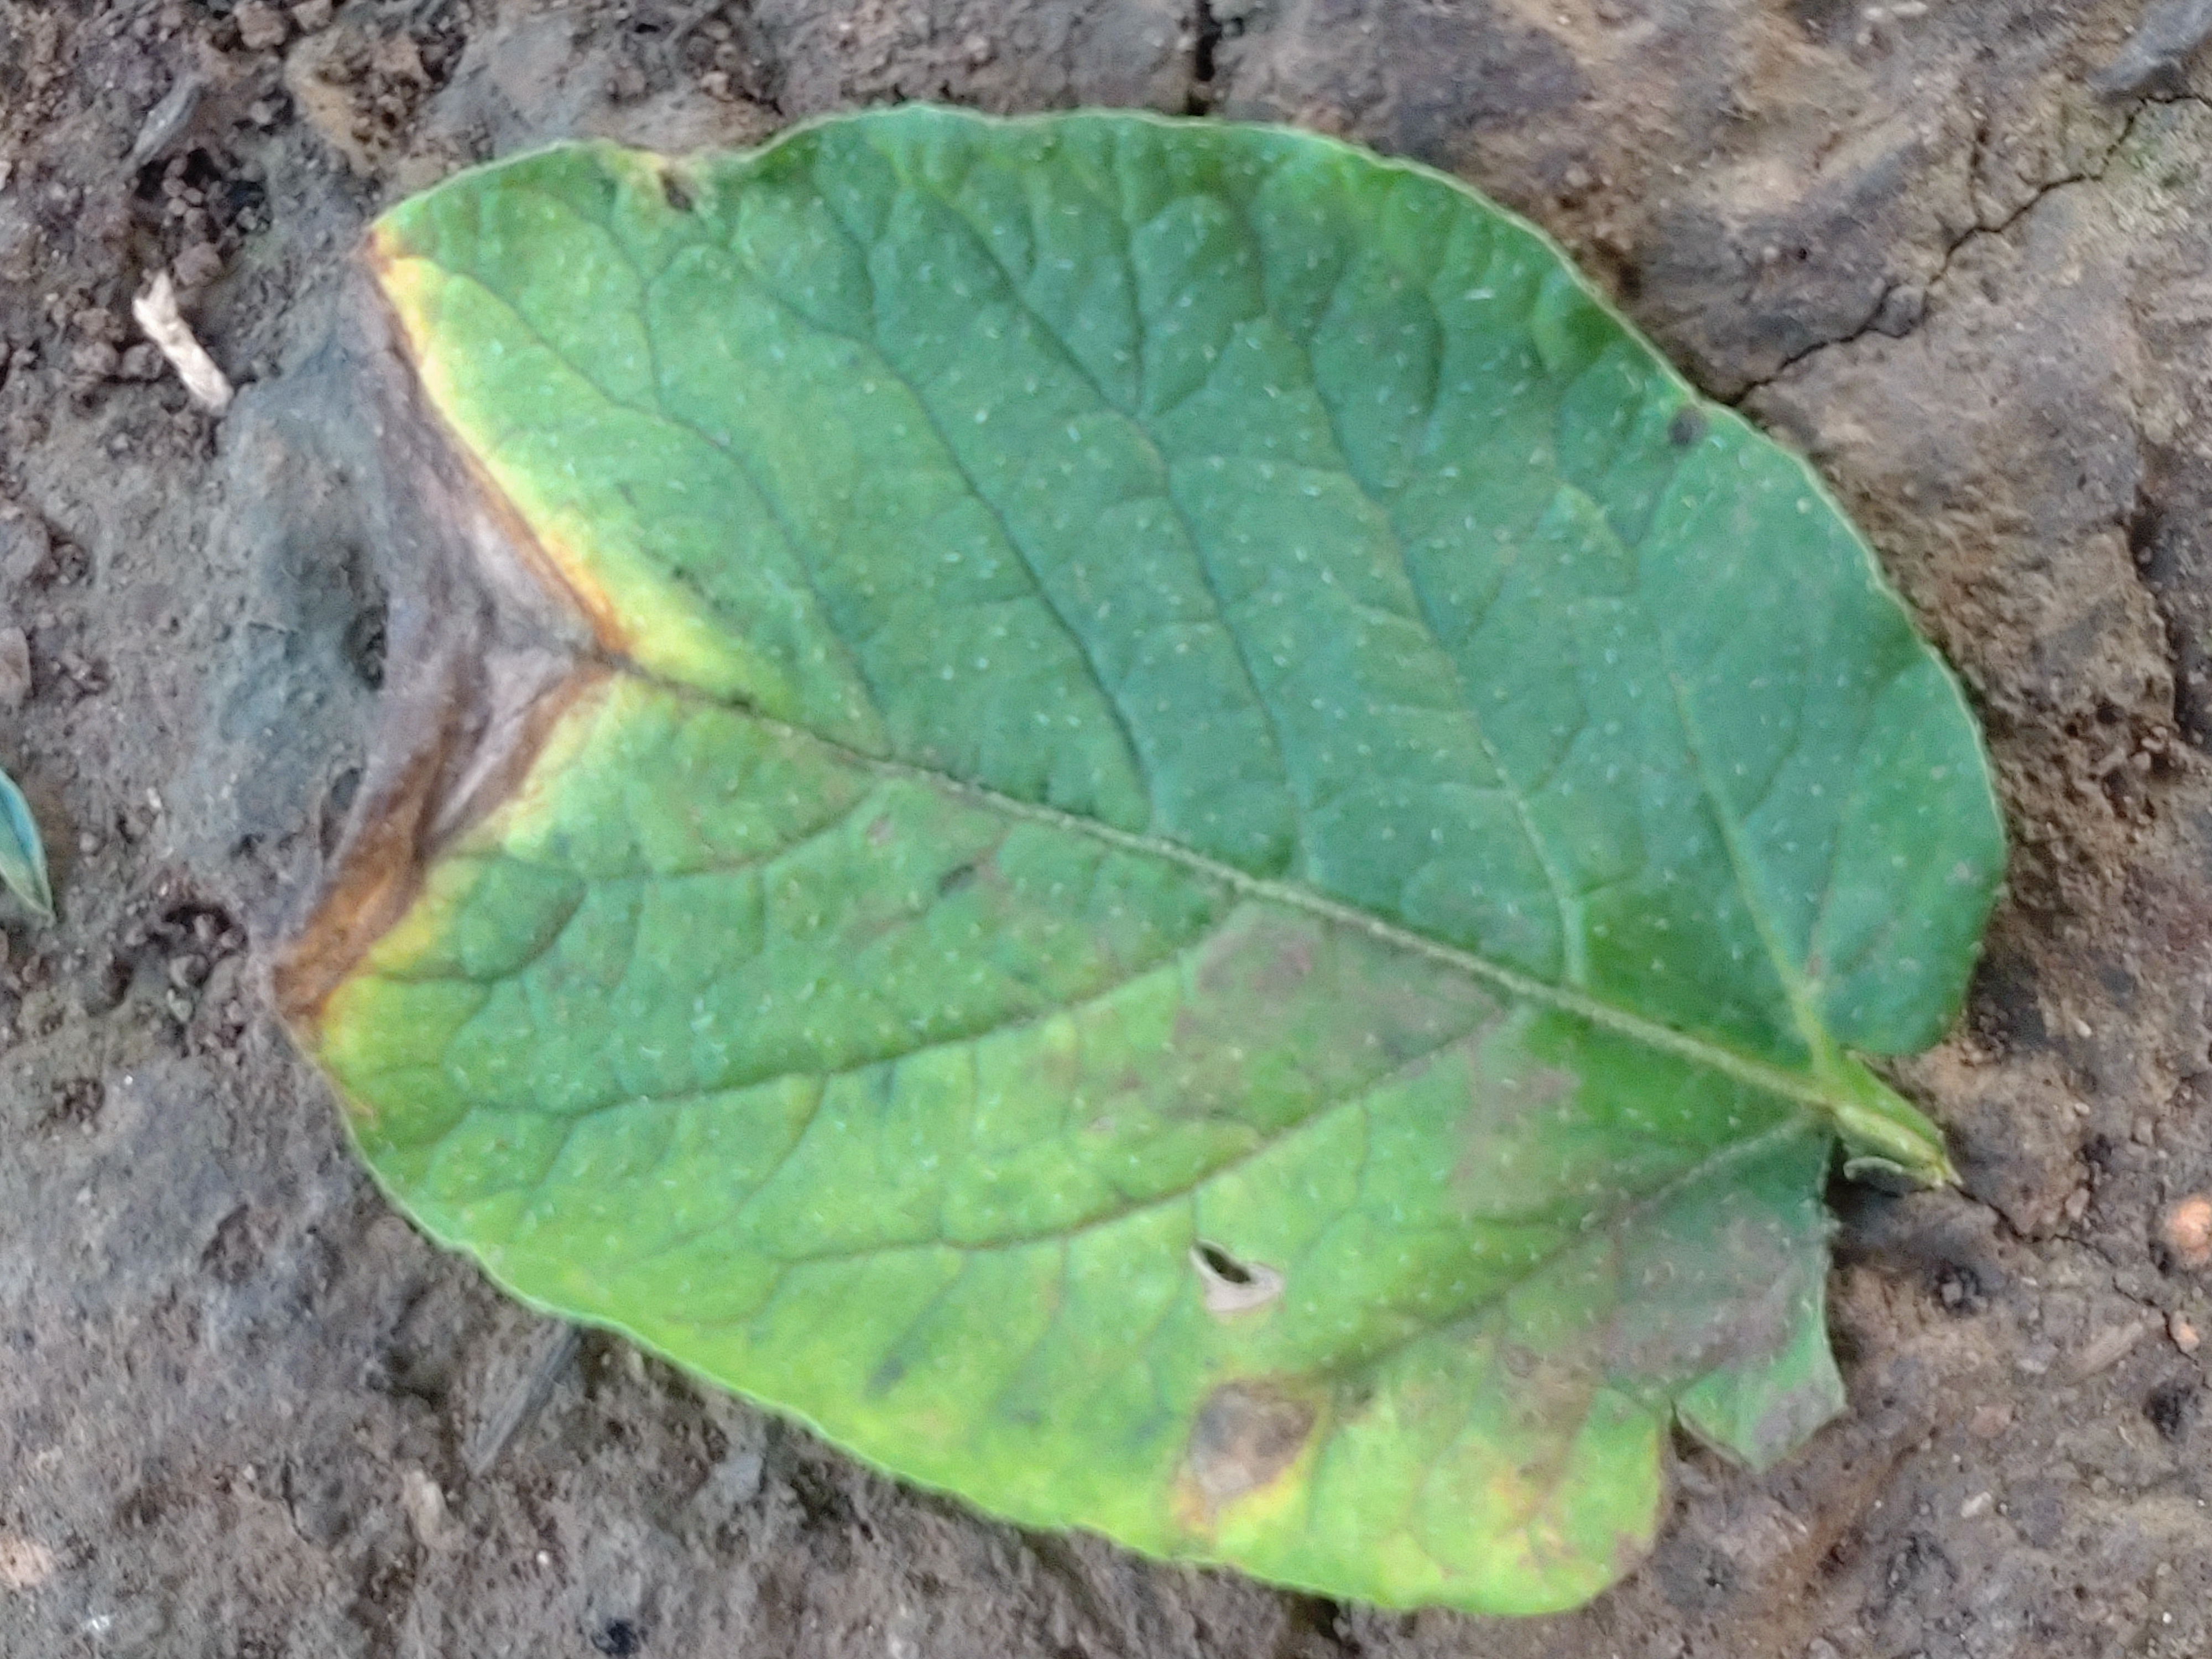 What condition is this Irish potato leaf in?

early blight
